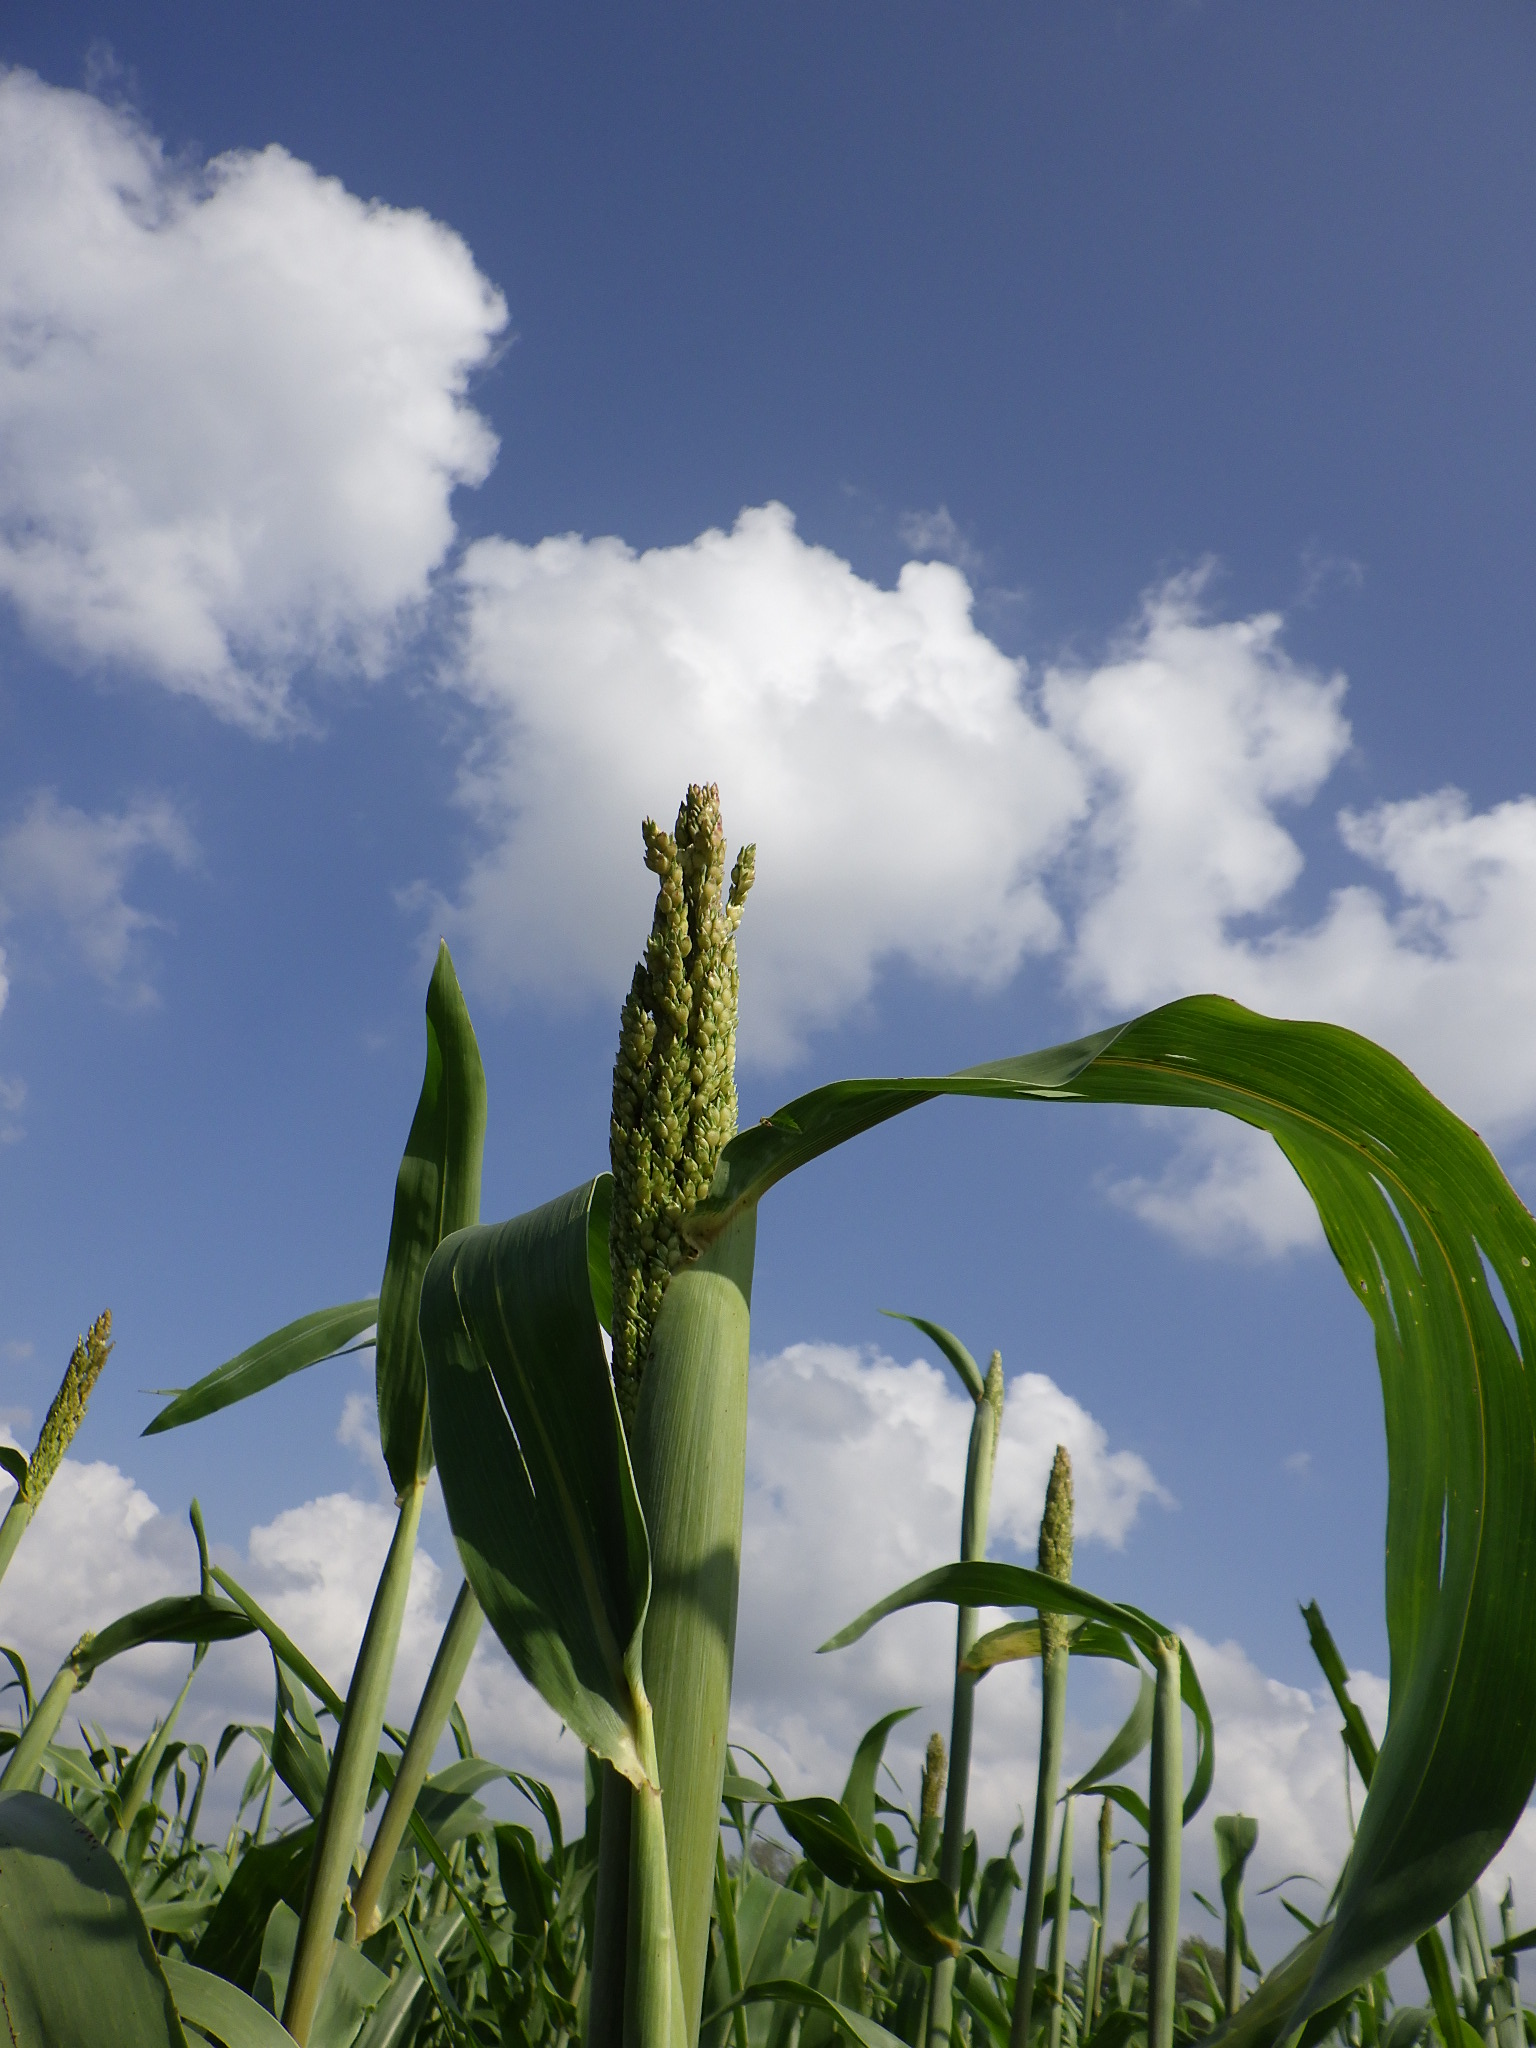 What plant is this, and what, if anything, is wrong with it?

sorghum, healthy
